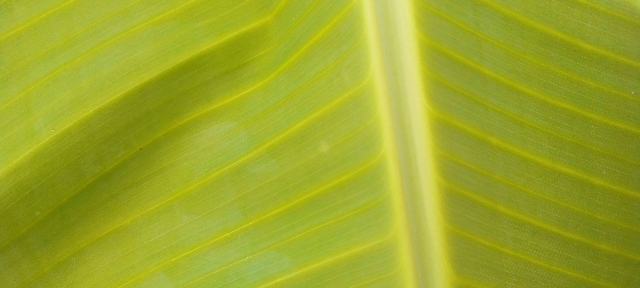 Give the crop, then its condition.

banana, healthy
